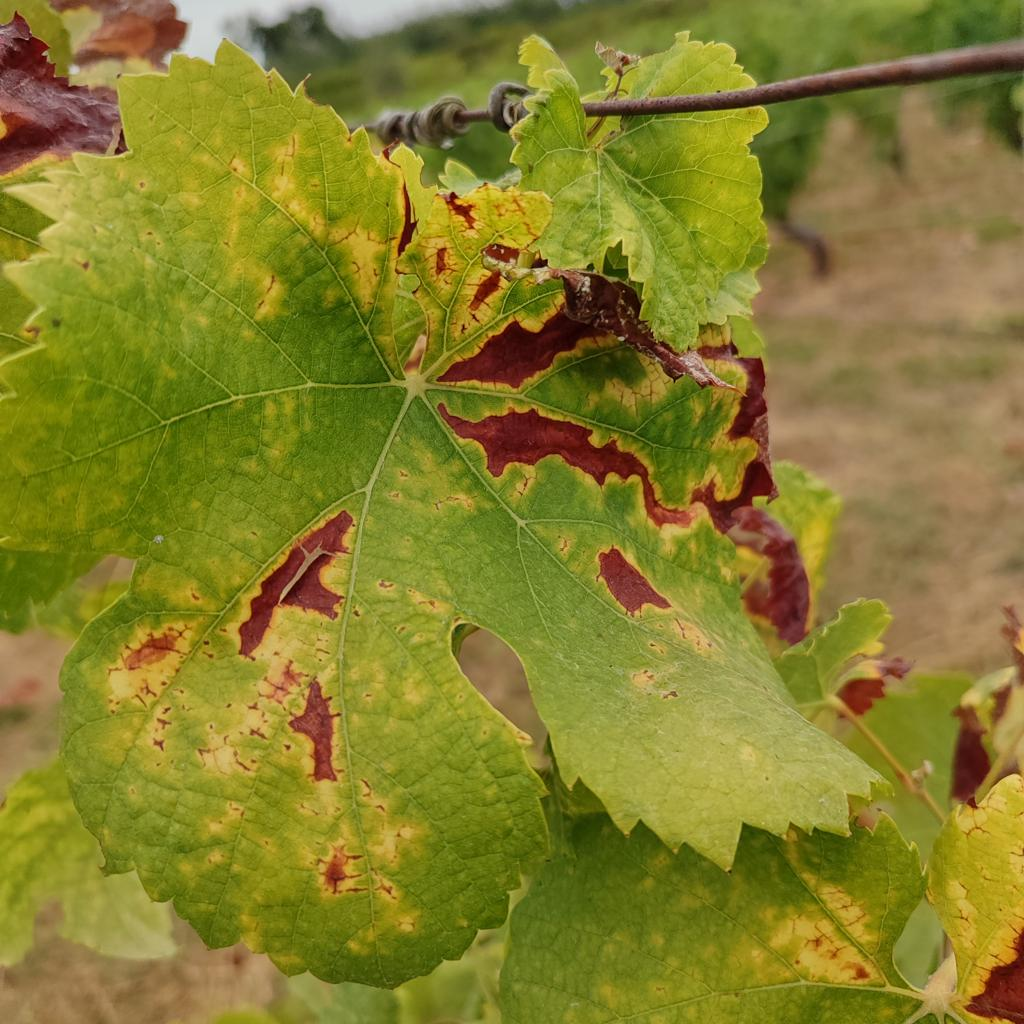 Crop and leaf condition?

grapevine, esca complex
